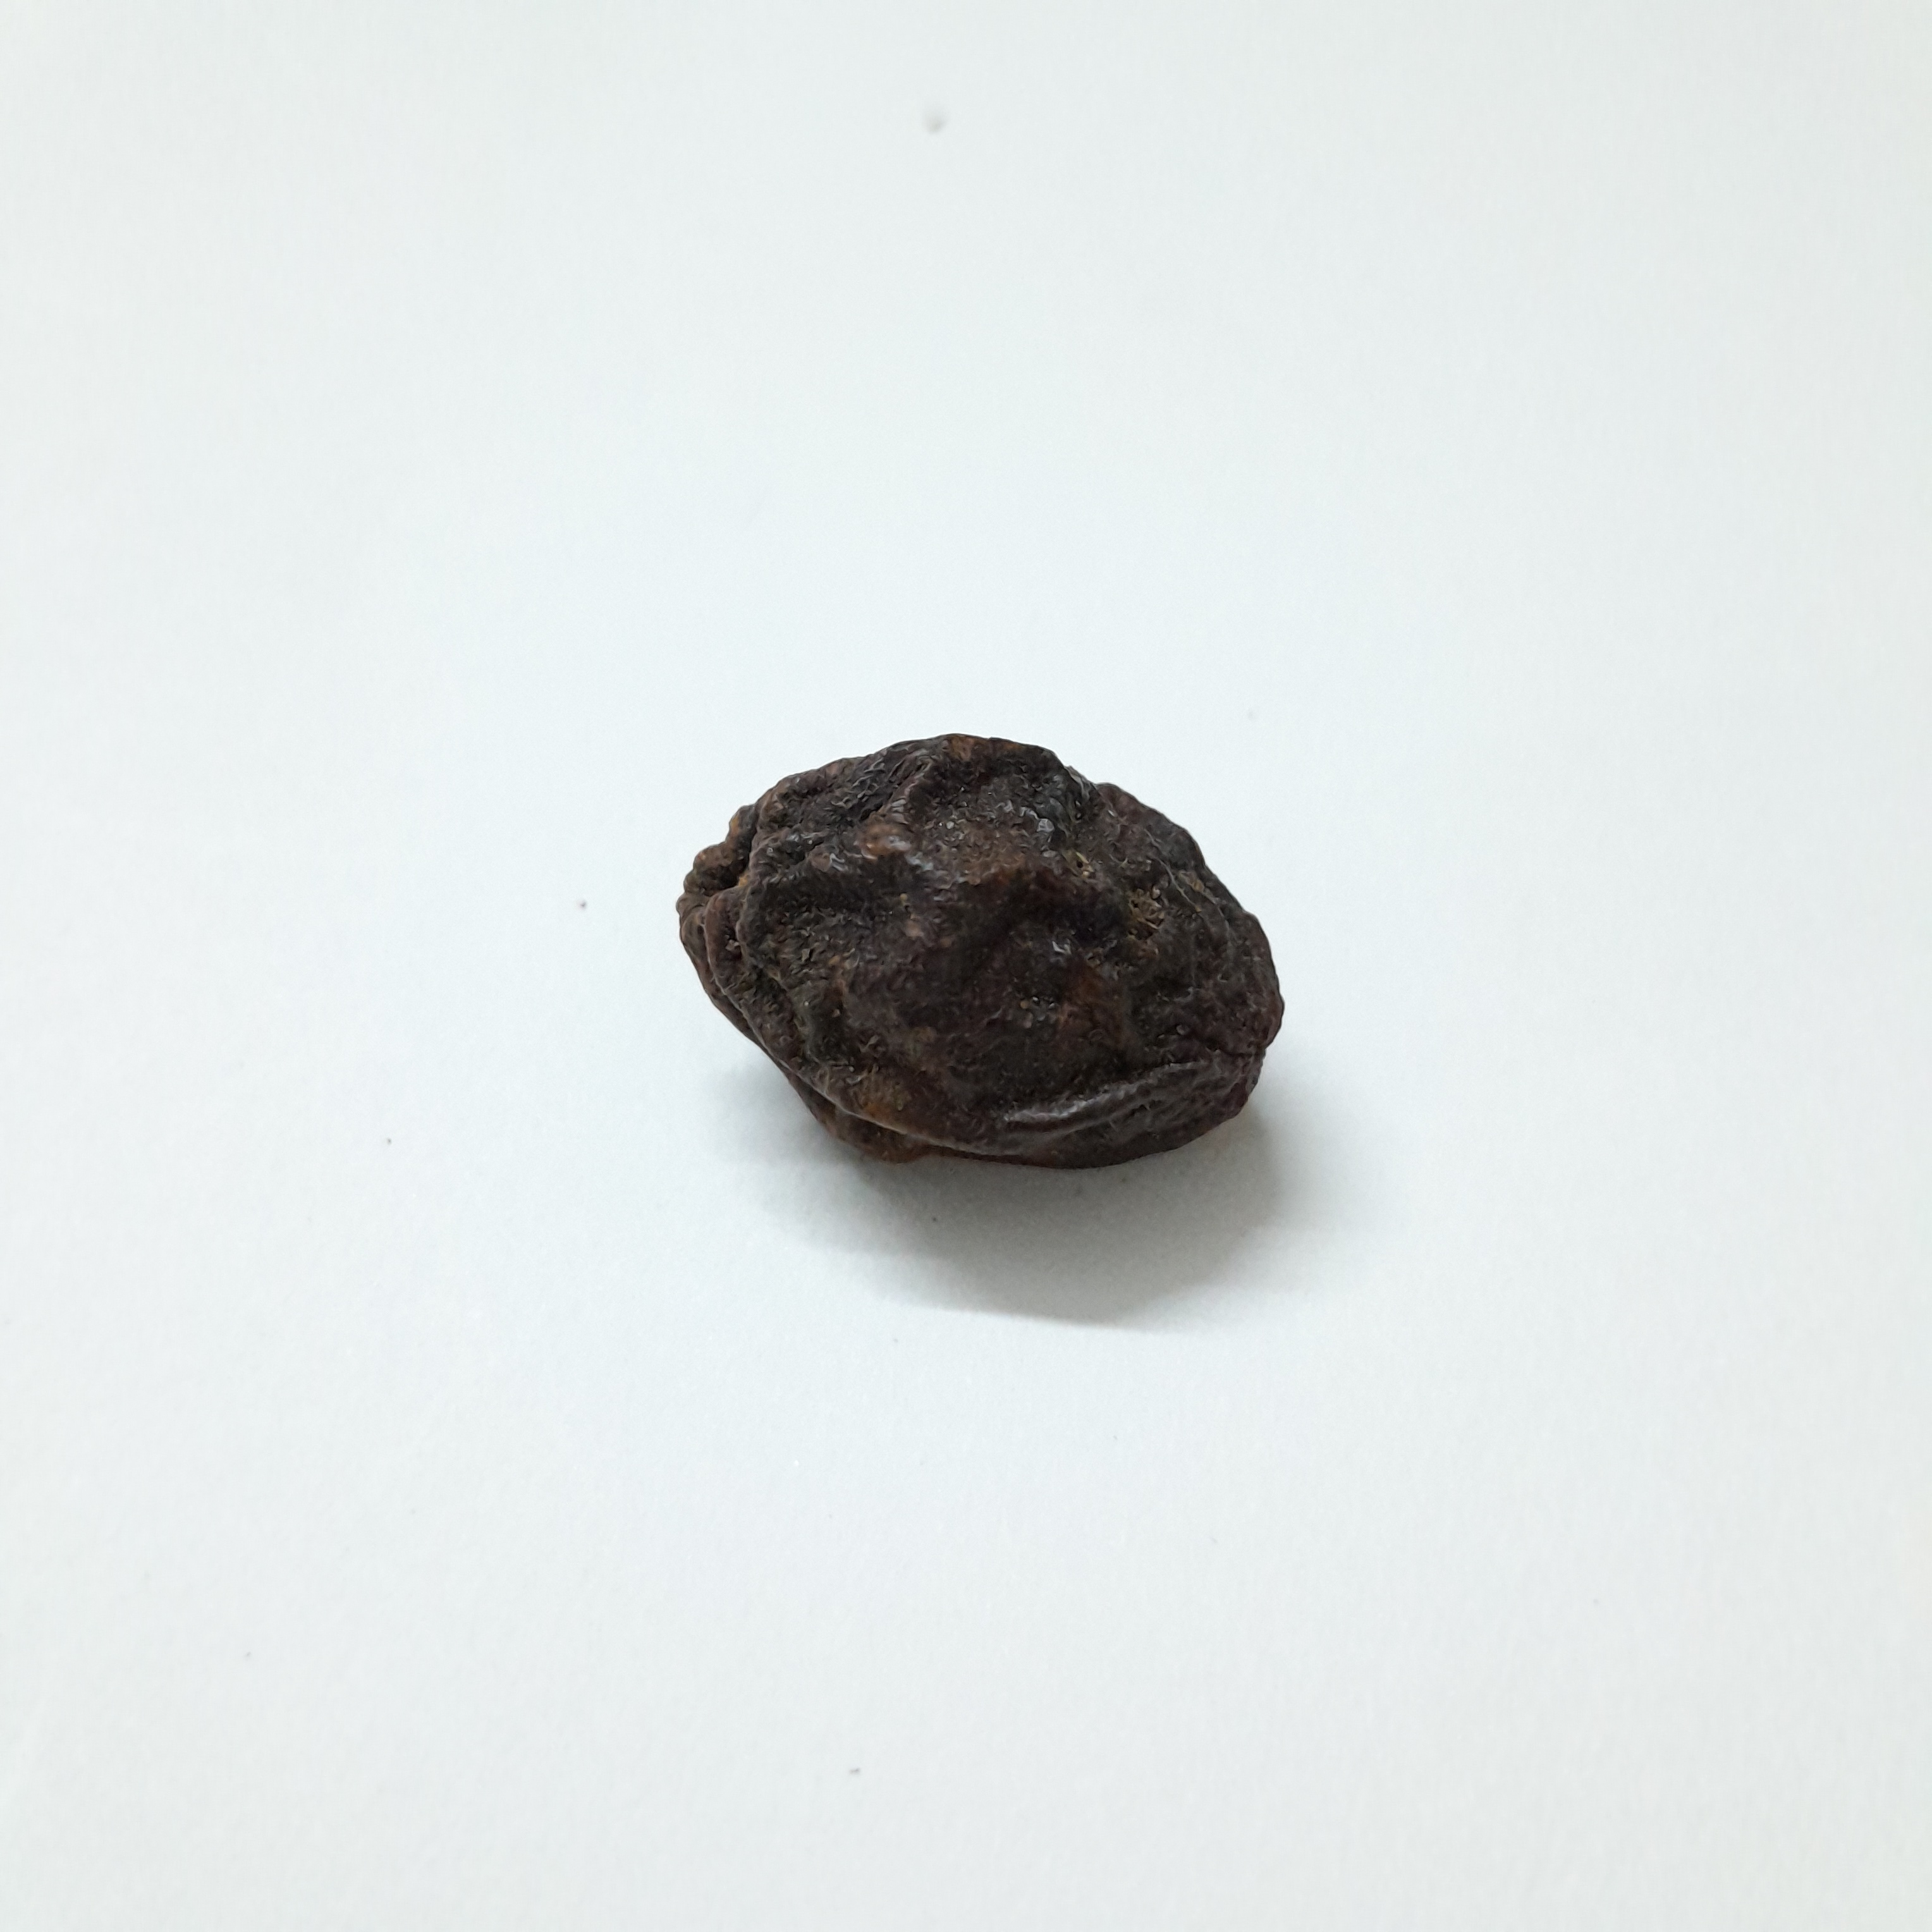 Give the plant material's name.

kadukharik
